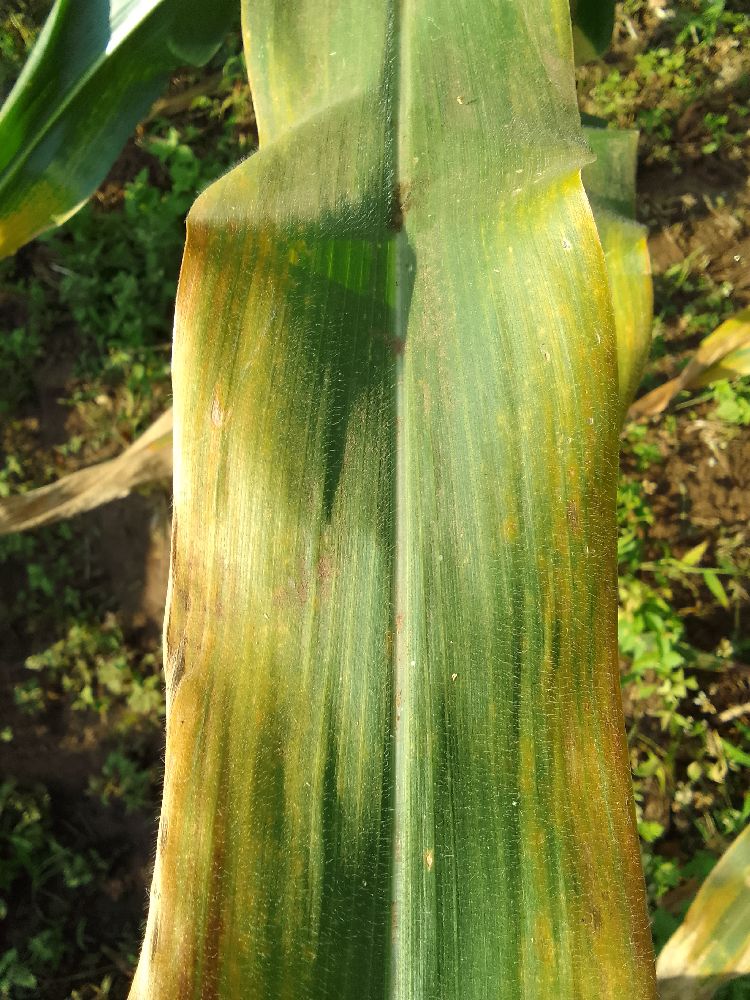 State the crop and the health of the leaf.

maize, maize lethal necrosis
